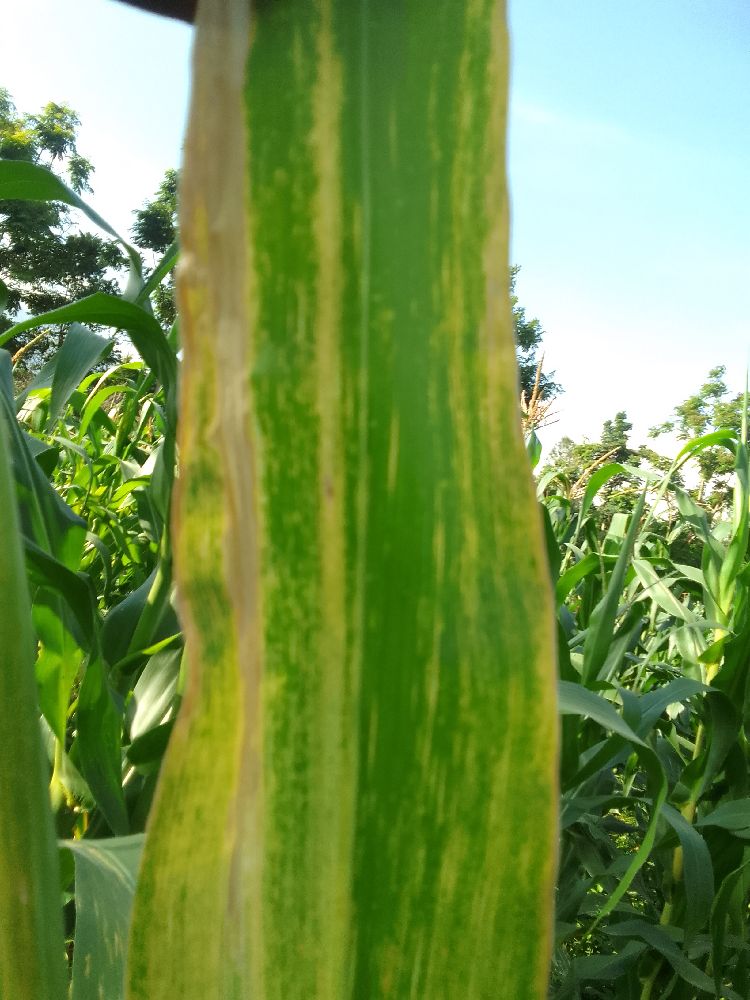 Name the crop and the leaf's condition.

maize, maize lethal necrosis
